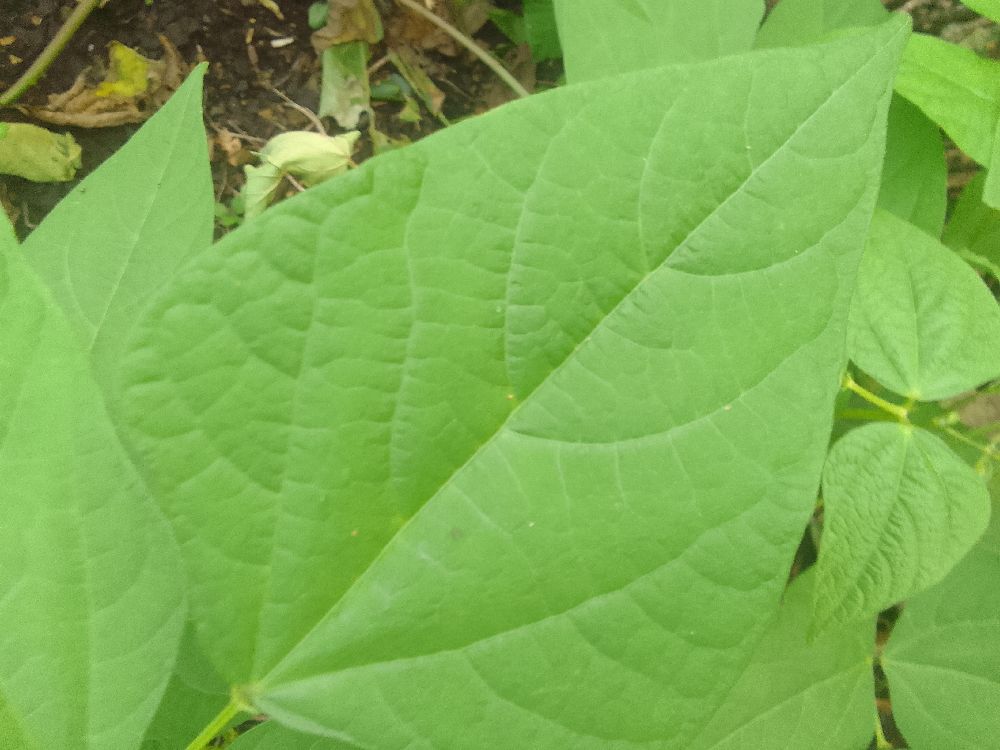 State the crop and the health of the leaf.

common bean, healthy
